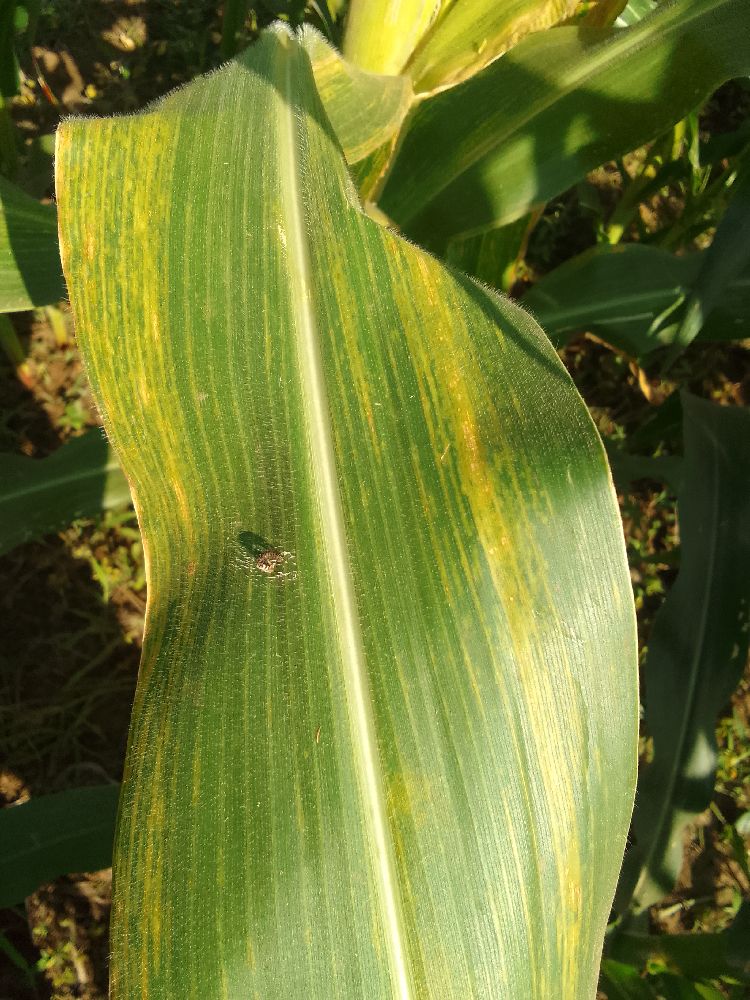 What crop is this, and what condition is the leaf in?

maize, maize lethal necrosis
